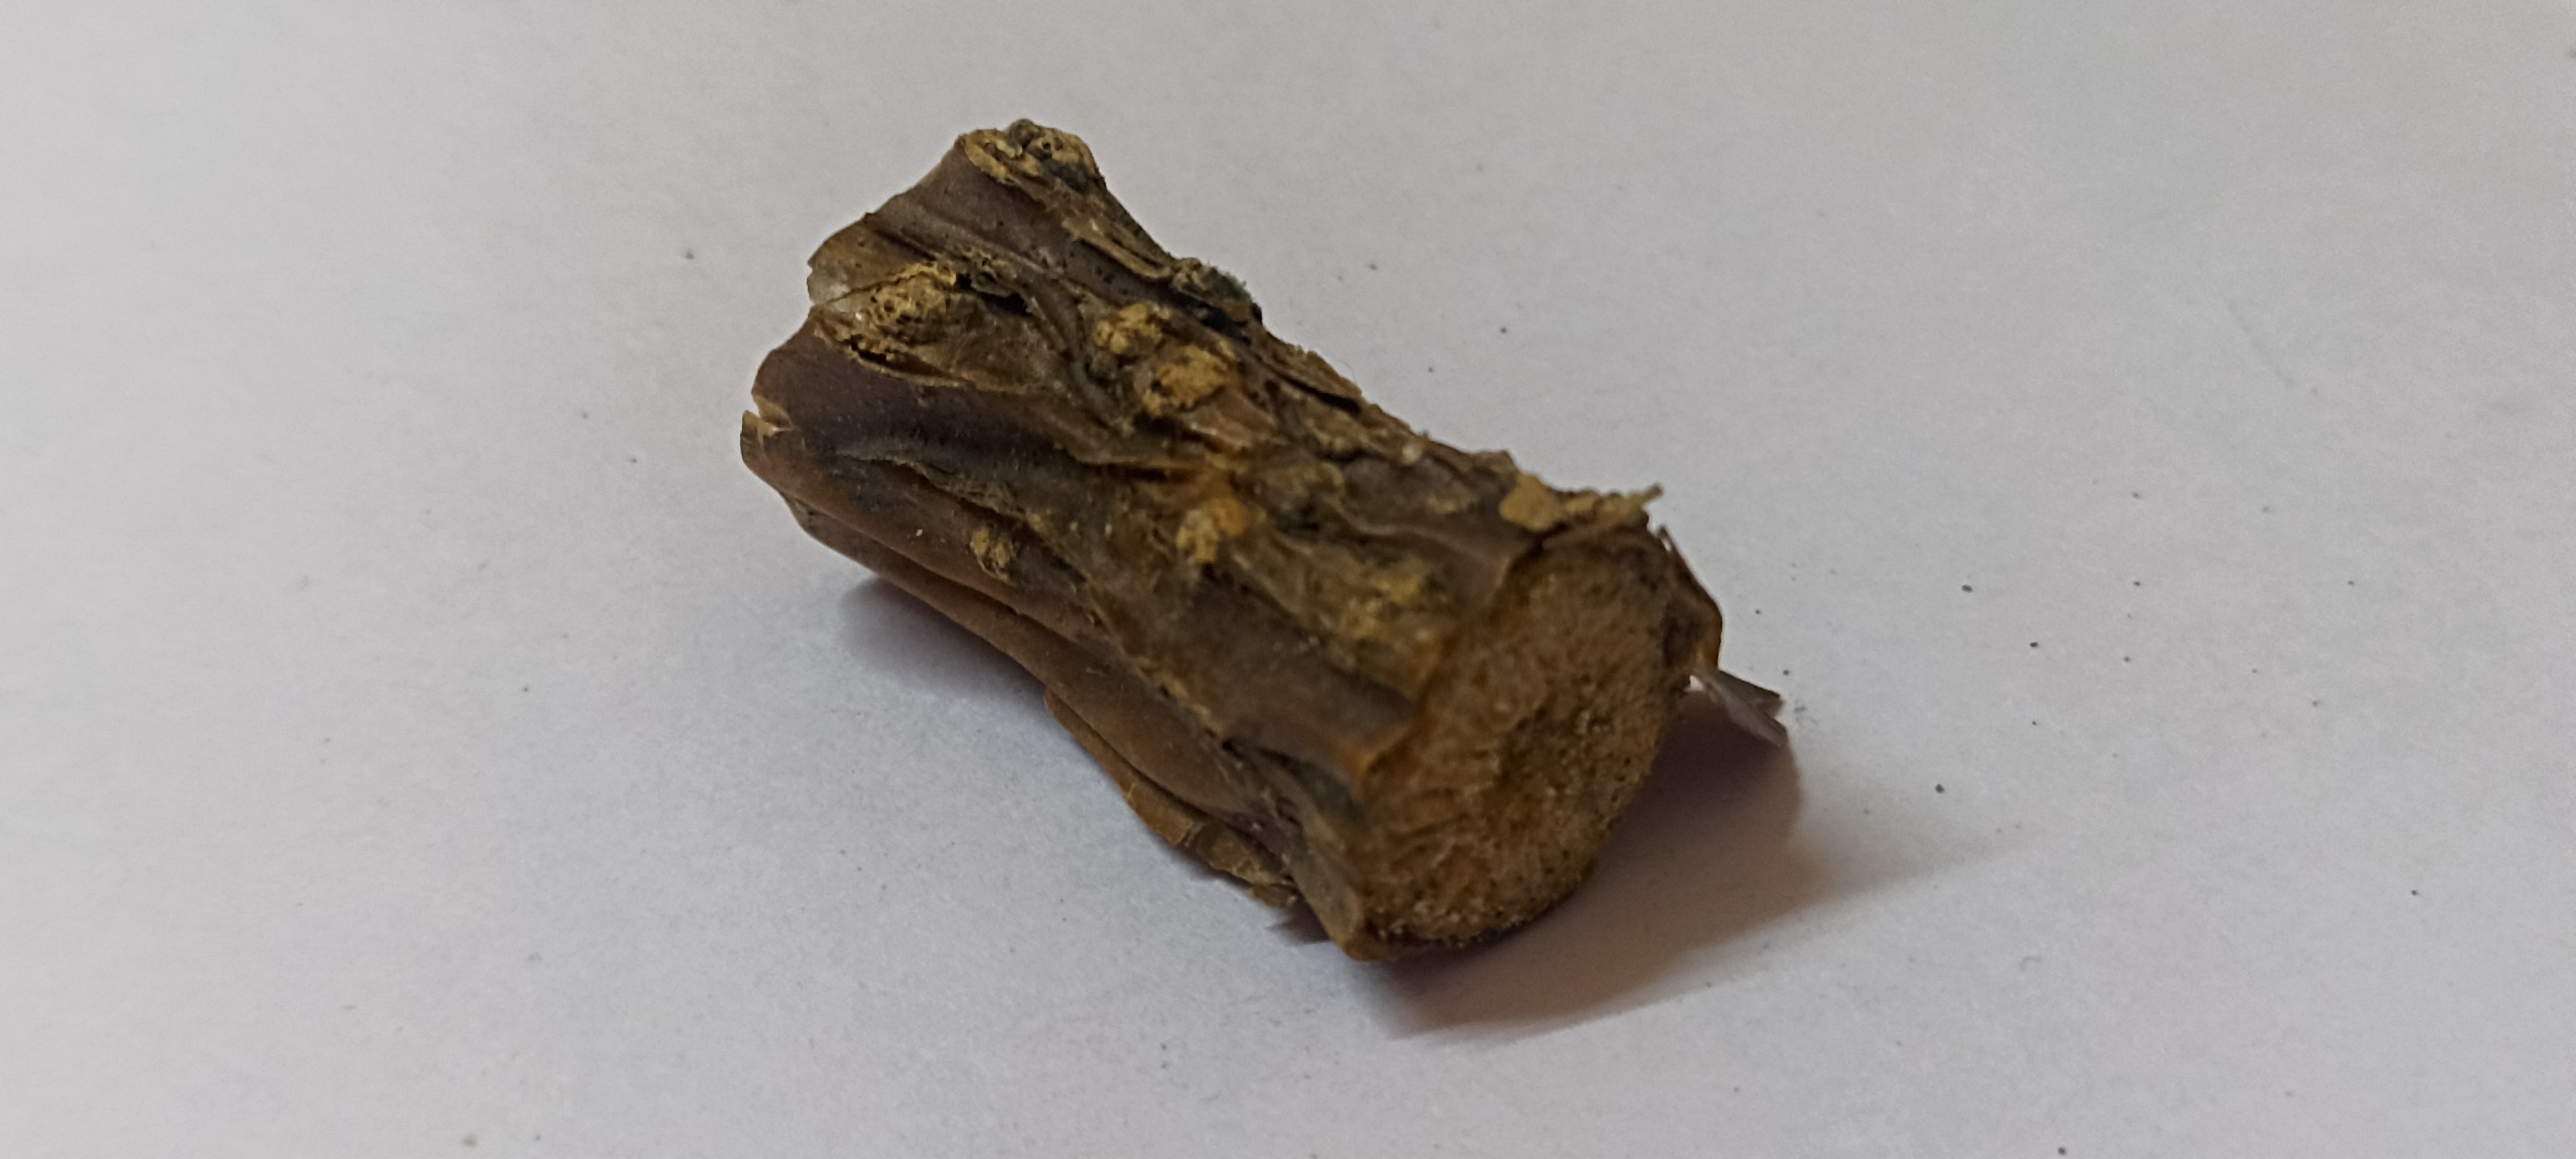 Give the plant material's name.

gulvel
